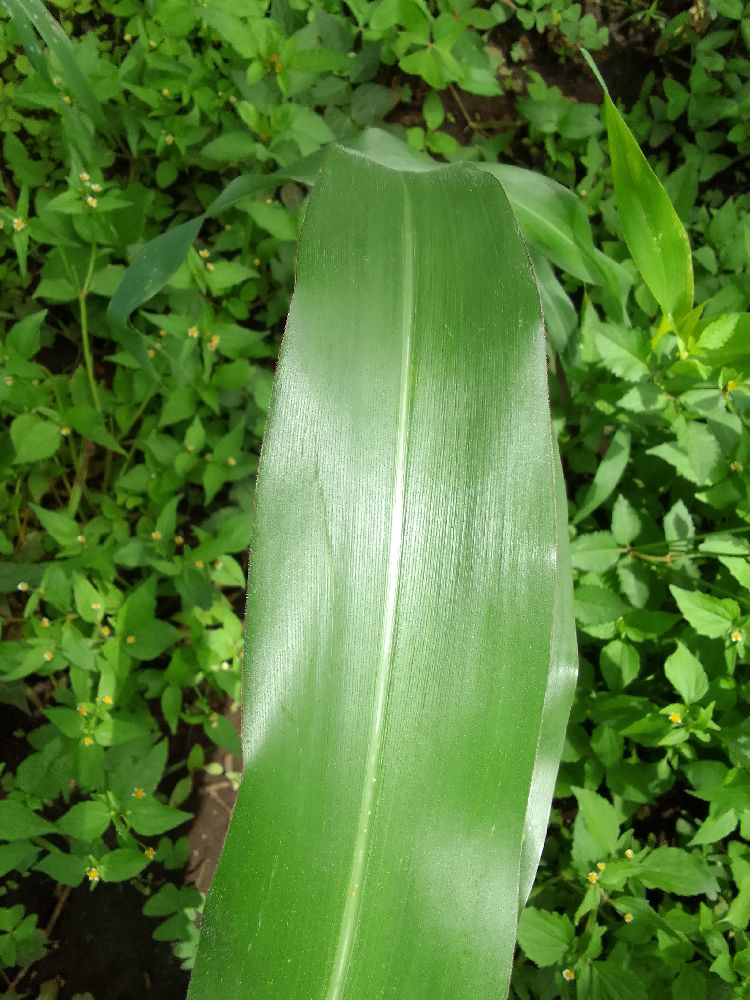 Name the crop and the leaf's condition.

maize, healthy
